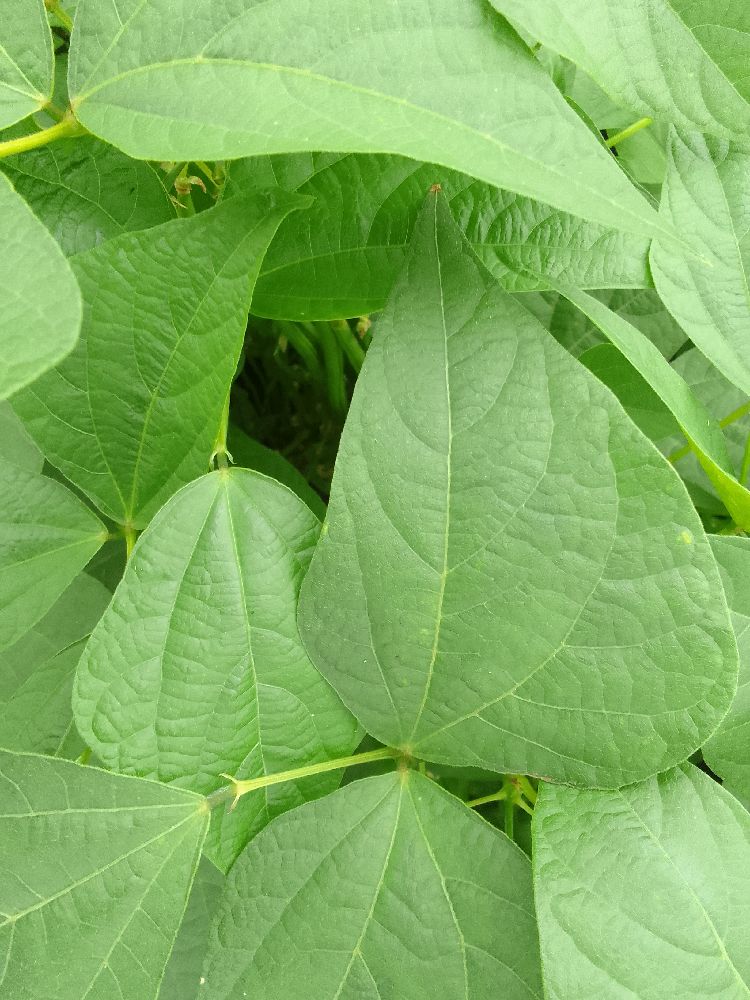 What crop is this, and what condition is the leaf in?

common bean, healthy
